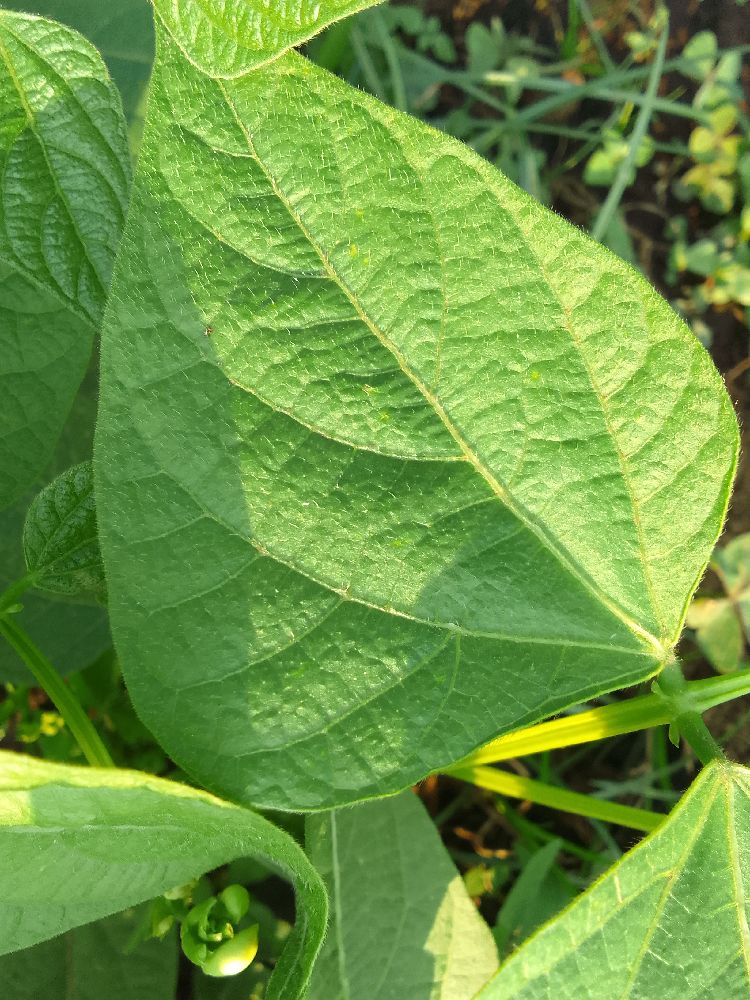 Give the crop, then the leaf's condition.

common bean, healthy
